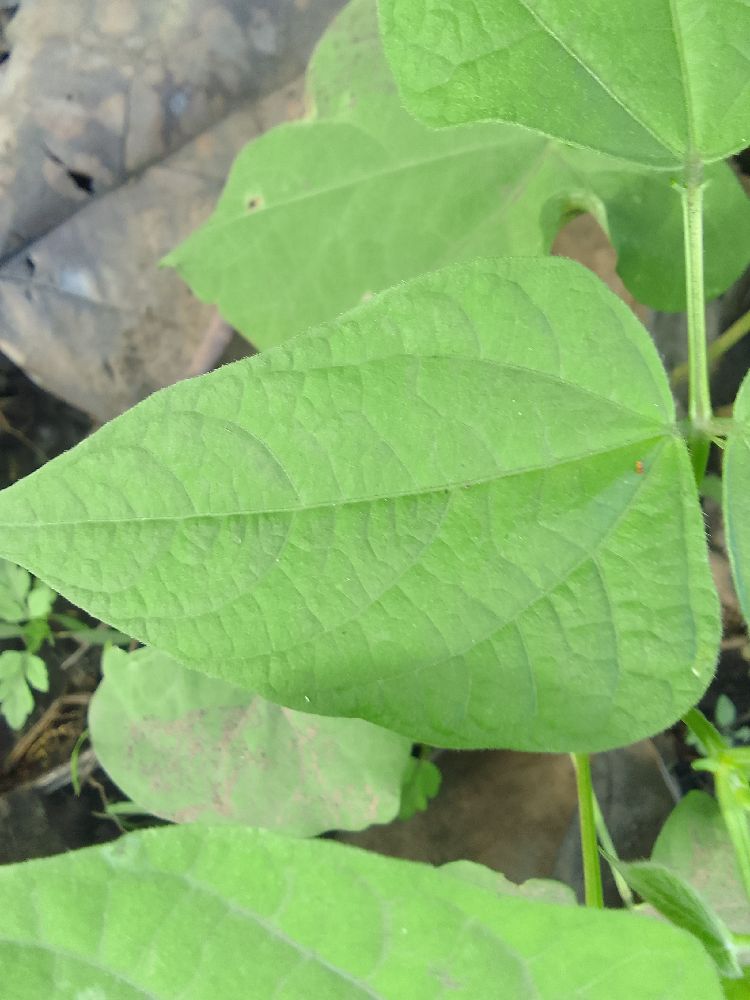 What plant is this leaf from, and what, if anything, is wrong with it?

common bean, healthy
